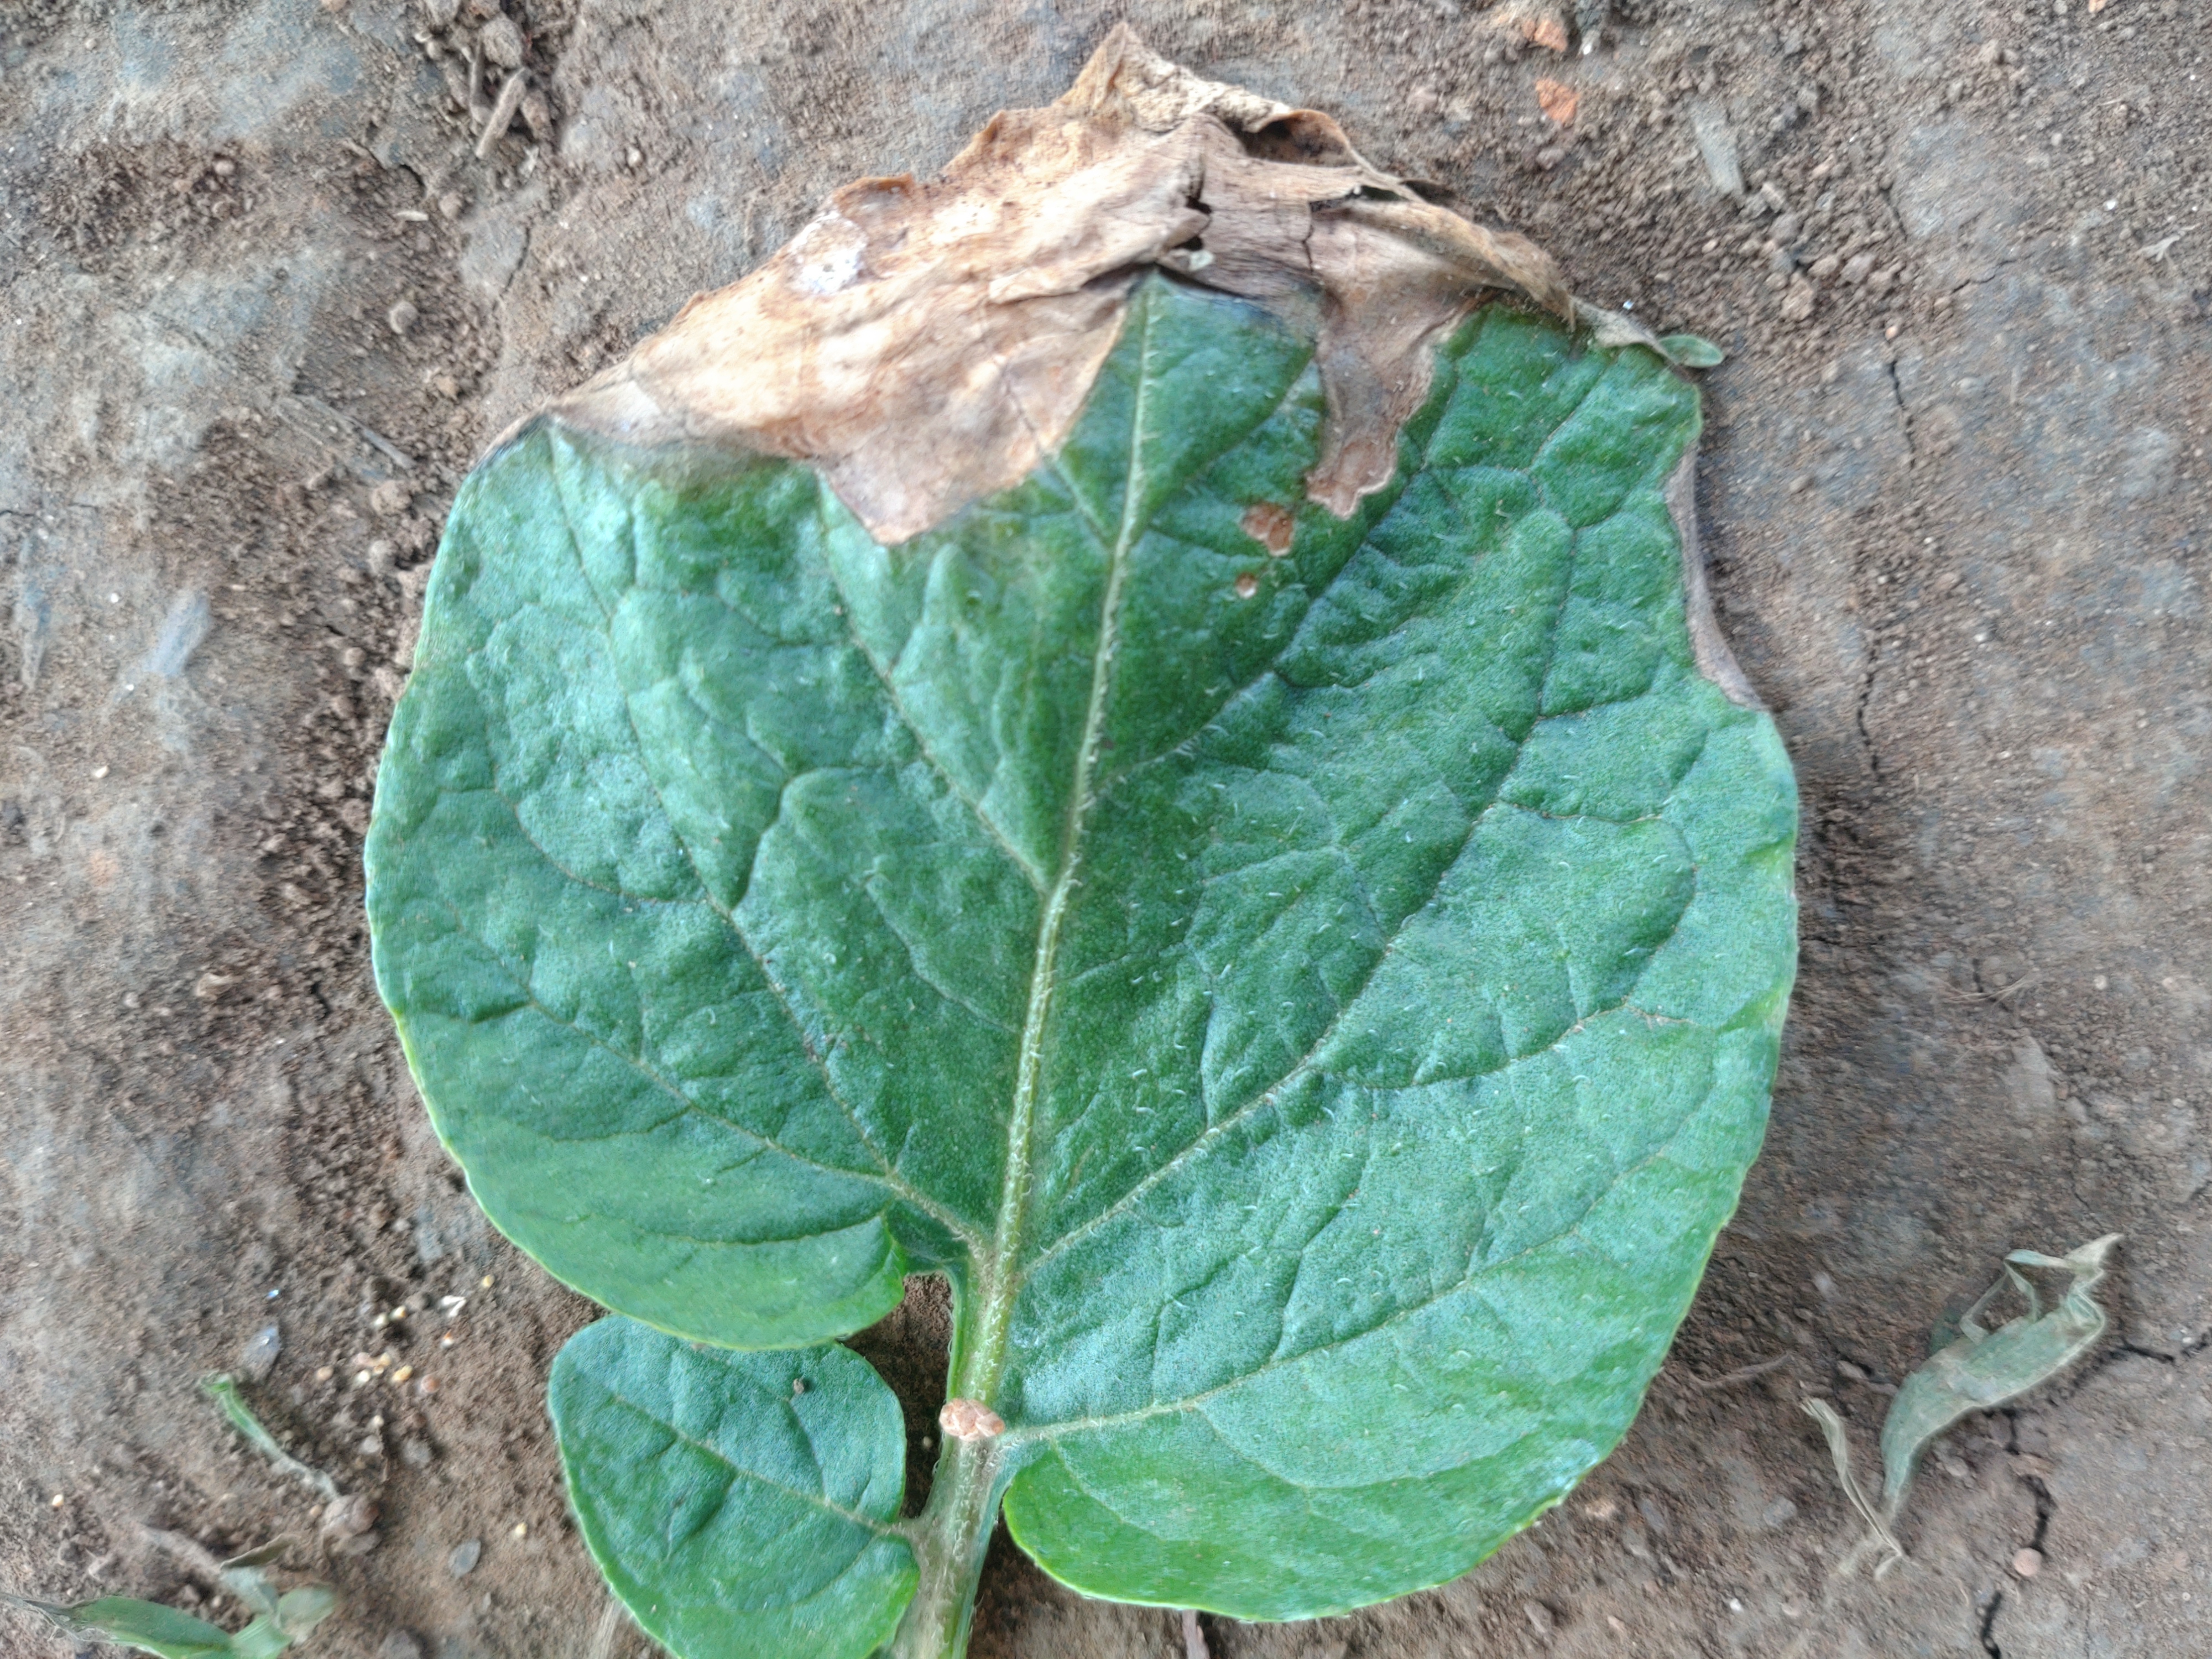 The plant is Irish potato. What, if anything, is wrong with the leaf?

early blight
